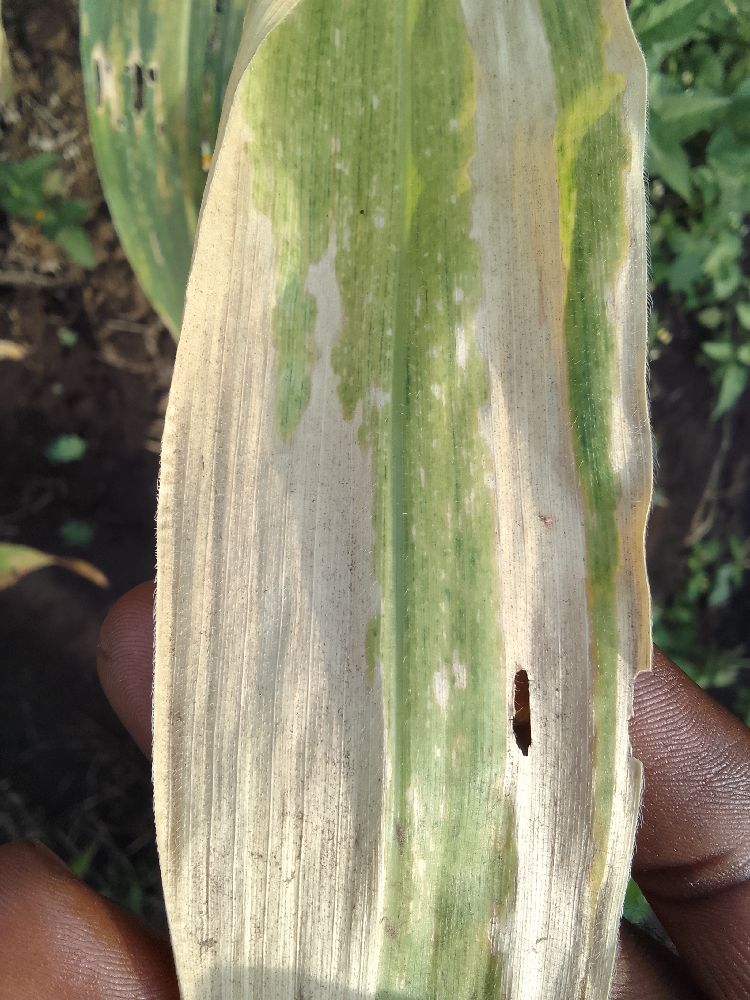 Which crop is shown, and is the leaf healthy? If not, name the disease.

maize, maize lethal necrosis
